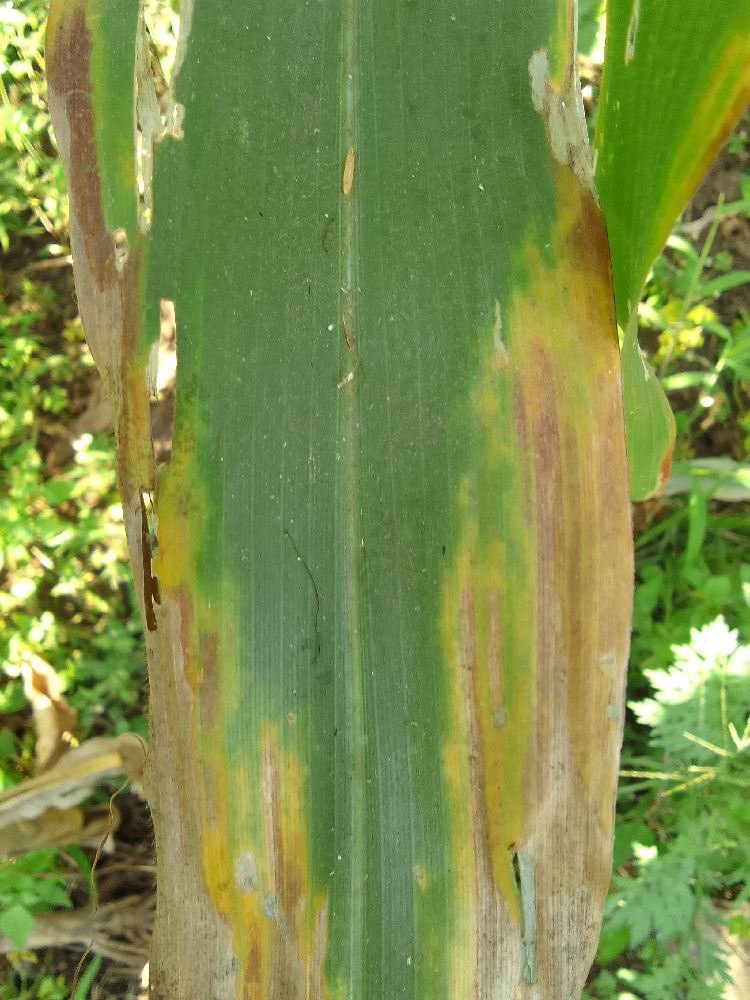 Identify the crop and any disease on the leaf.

maize, maize lethal necrosis
